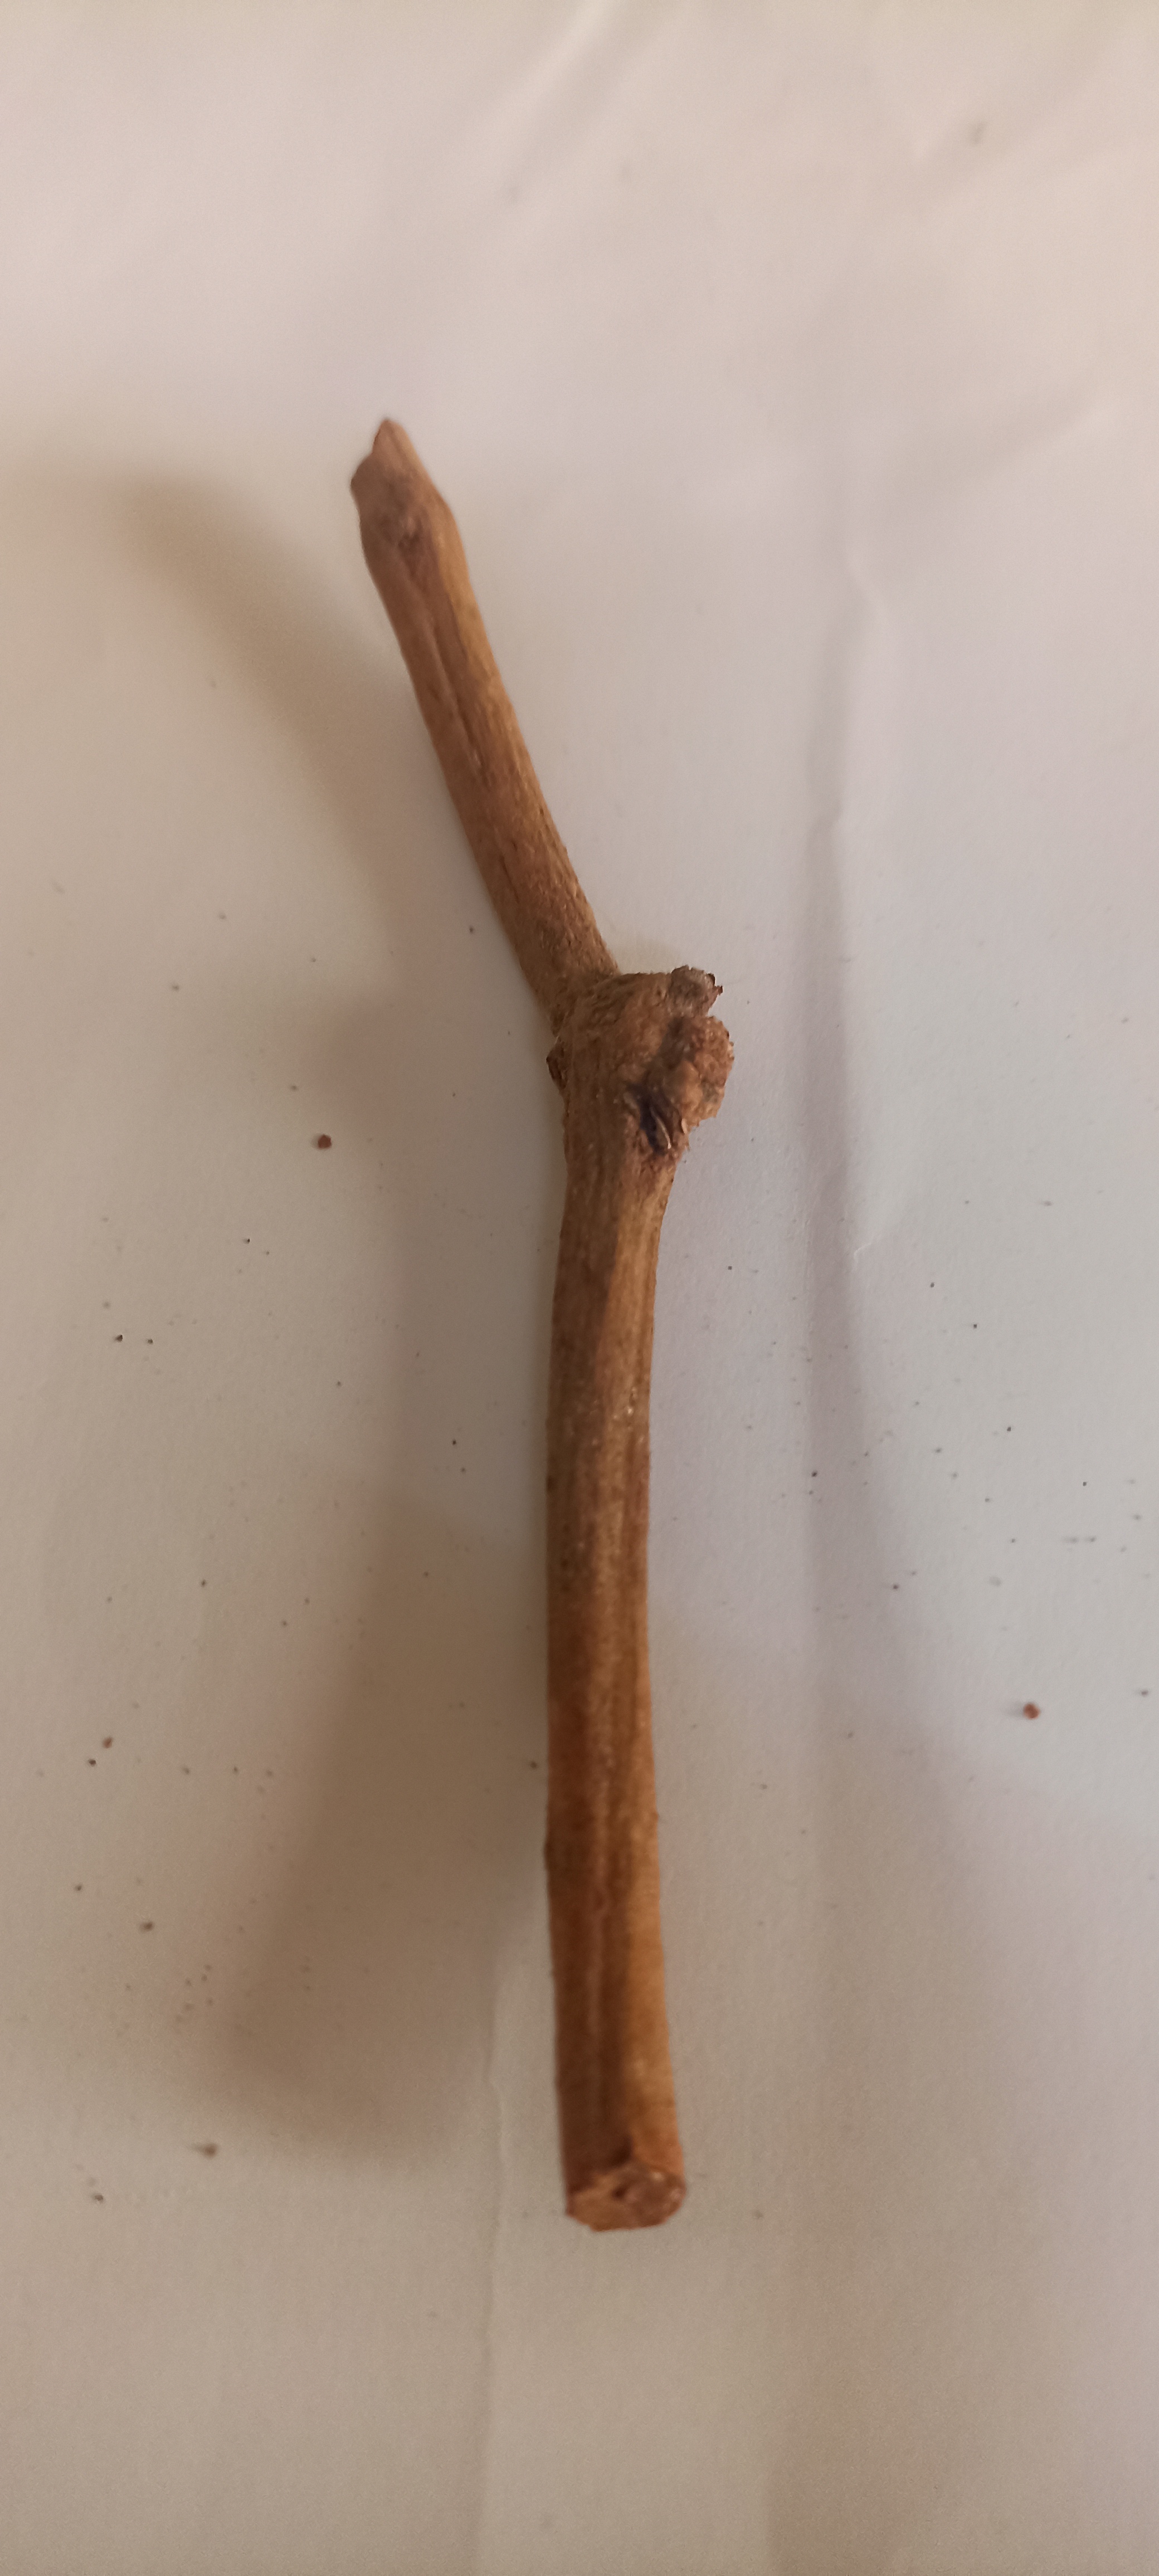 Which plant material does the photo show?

manjistha
